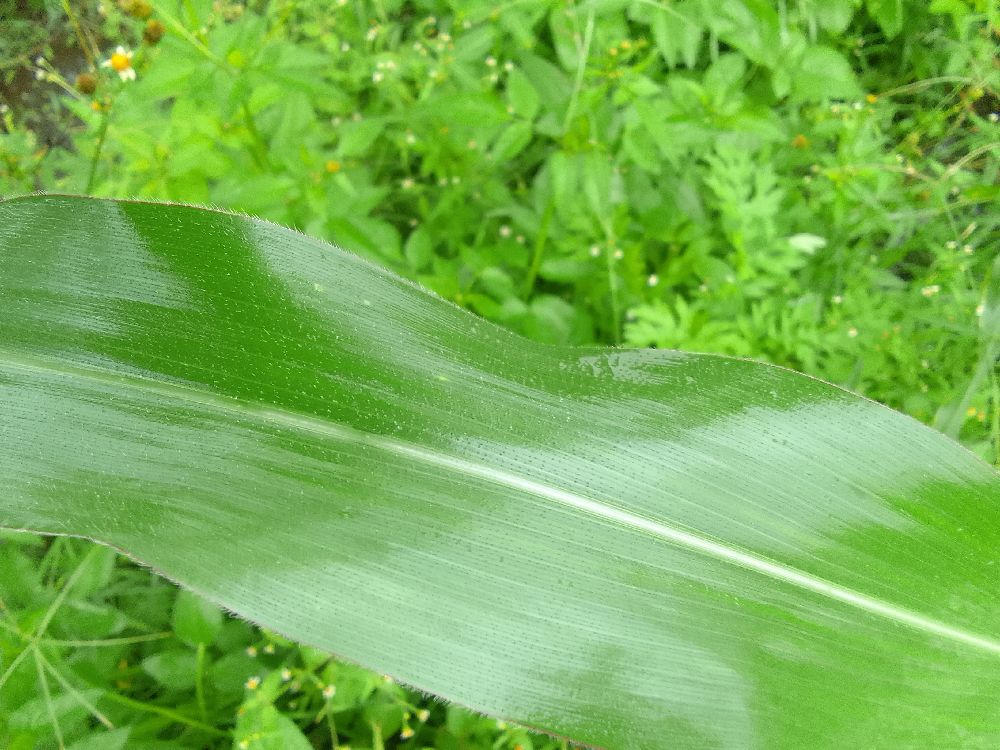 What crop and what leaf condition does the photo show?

maize, healthy
